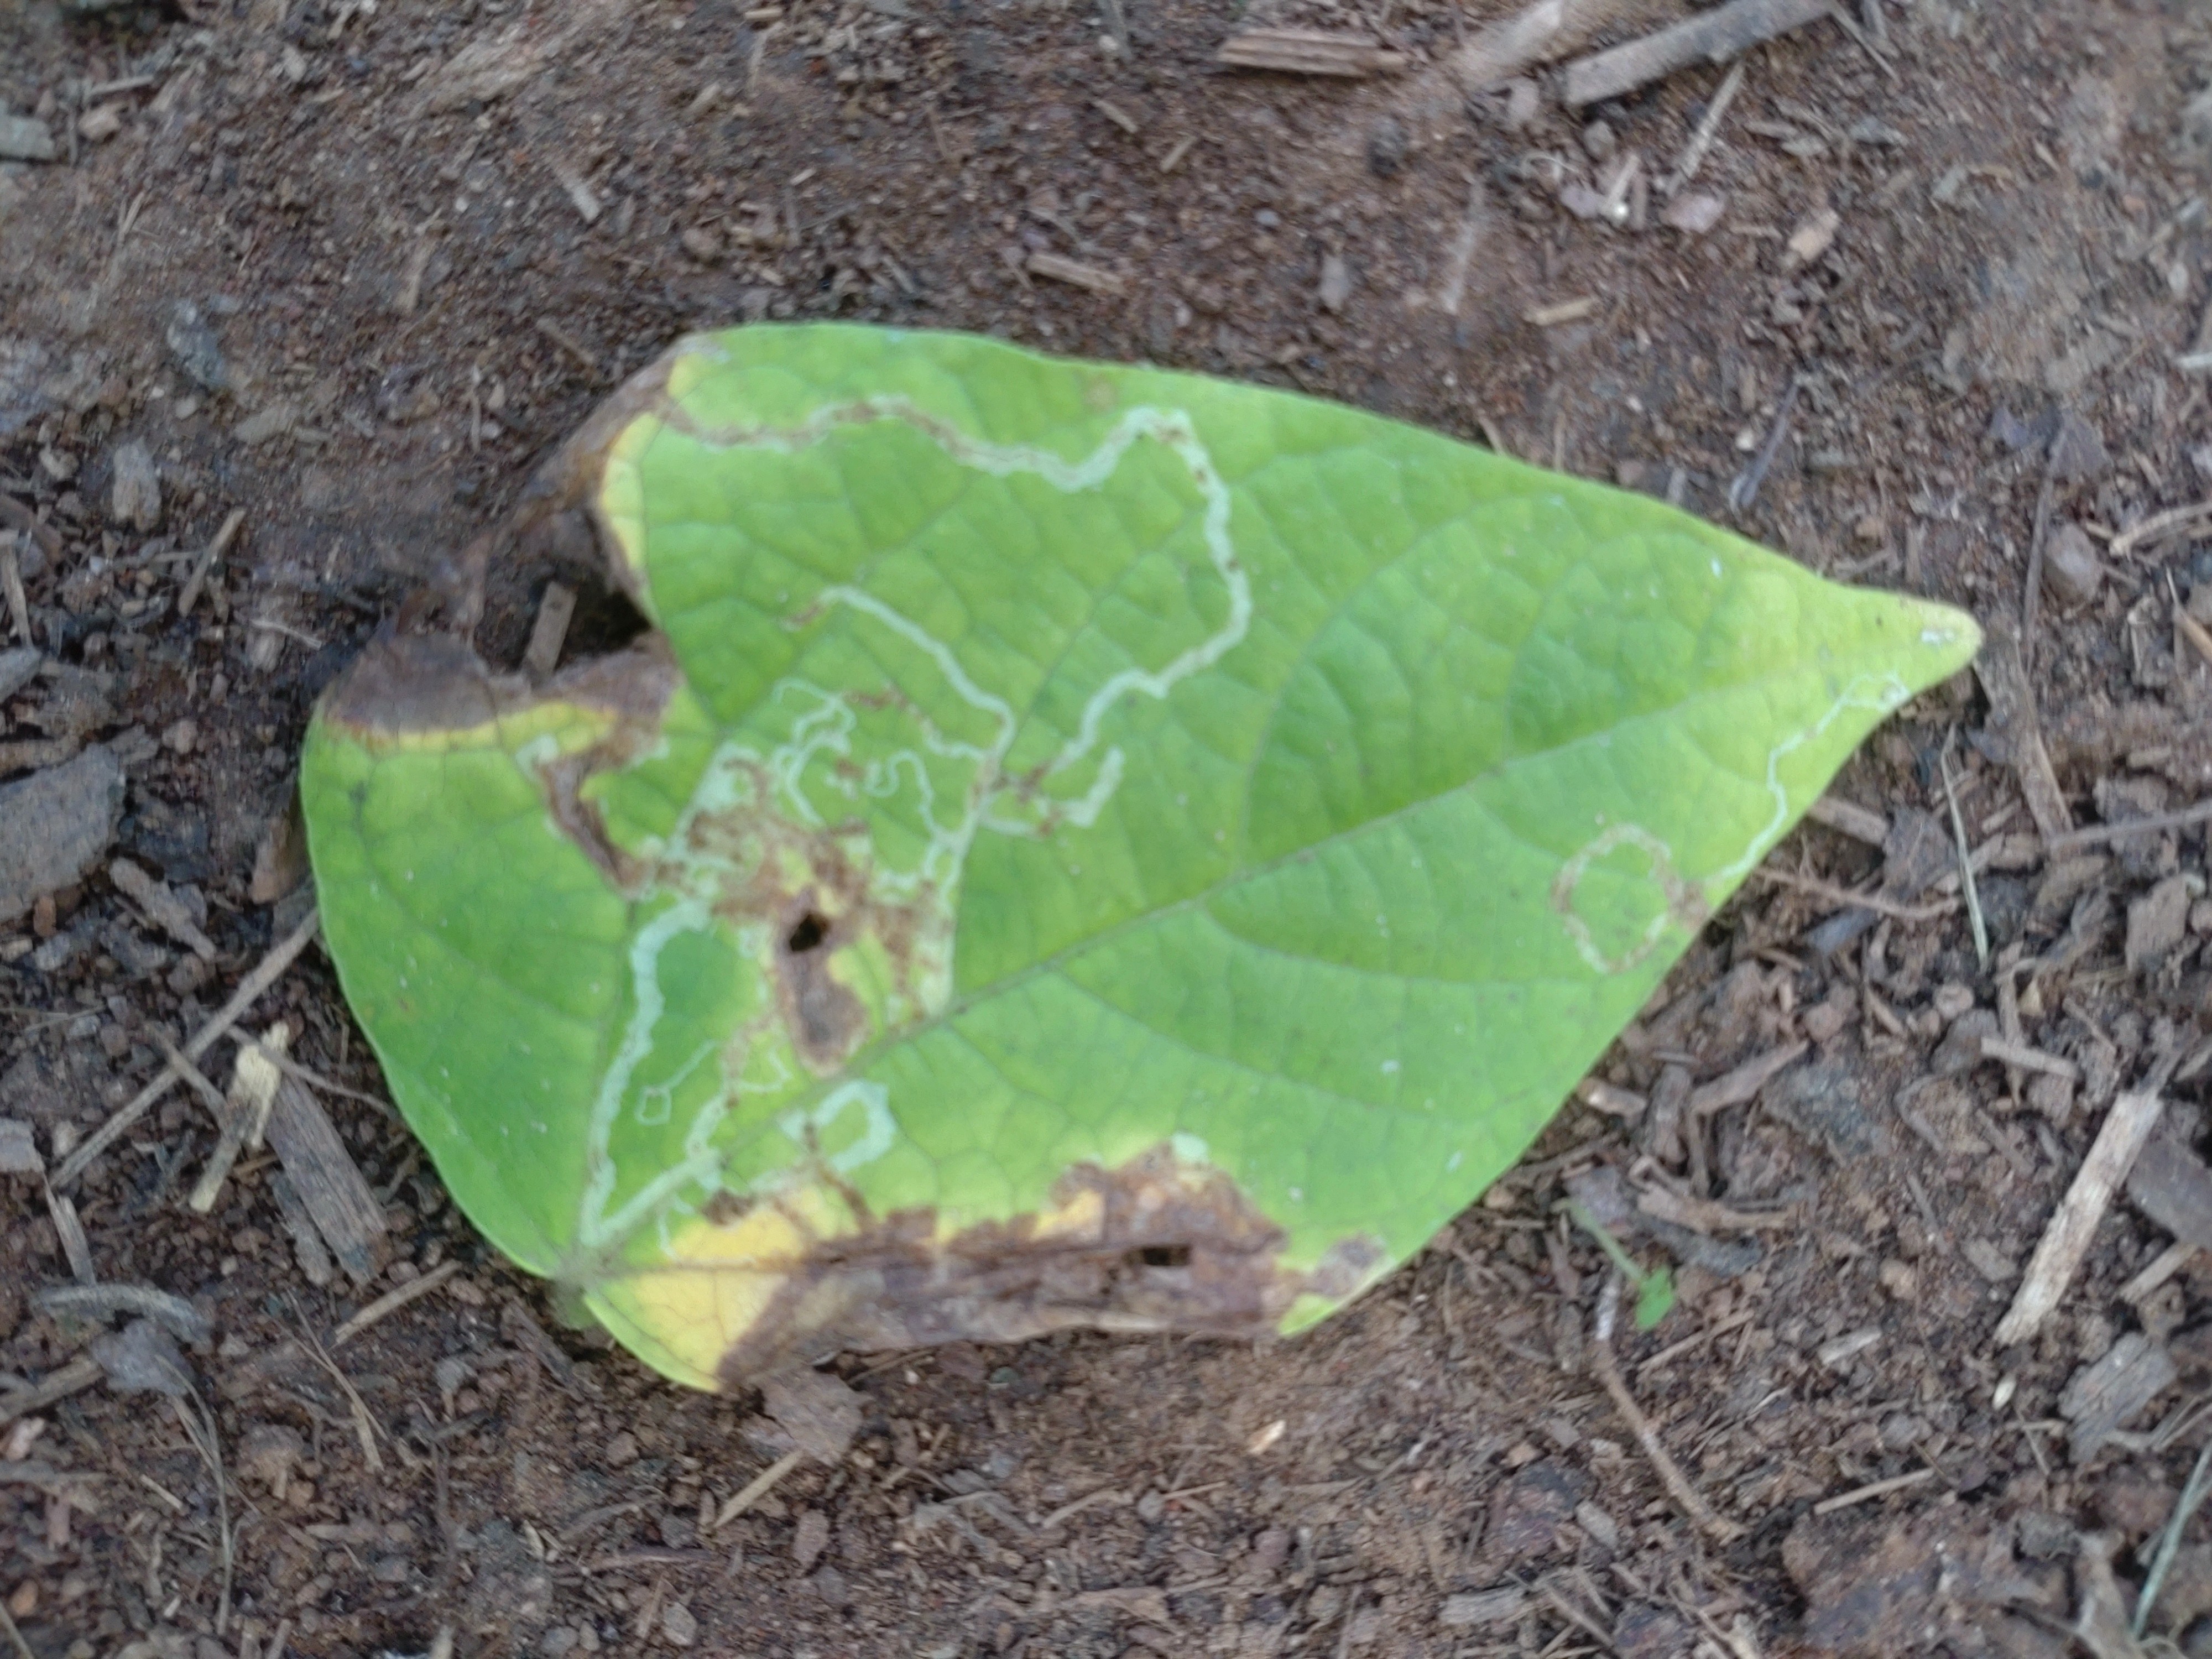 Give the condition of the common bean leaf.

anthracnose
